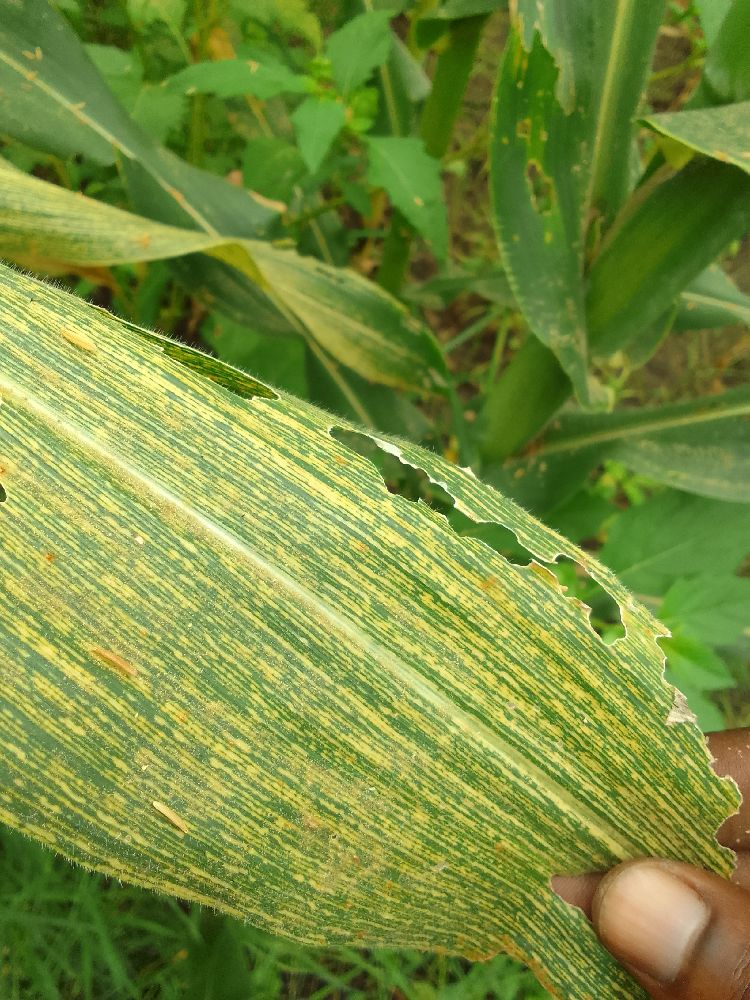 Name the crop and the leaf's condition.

maize, maize streak virus
